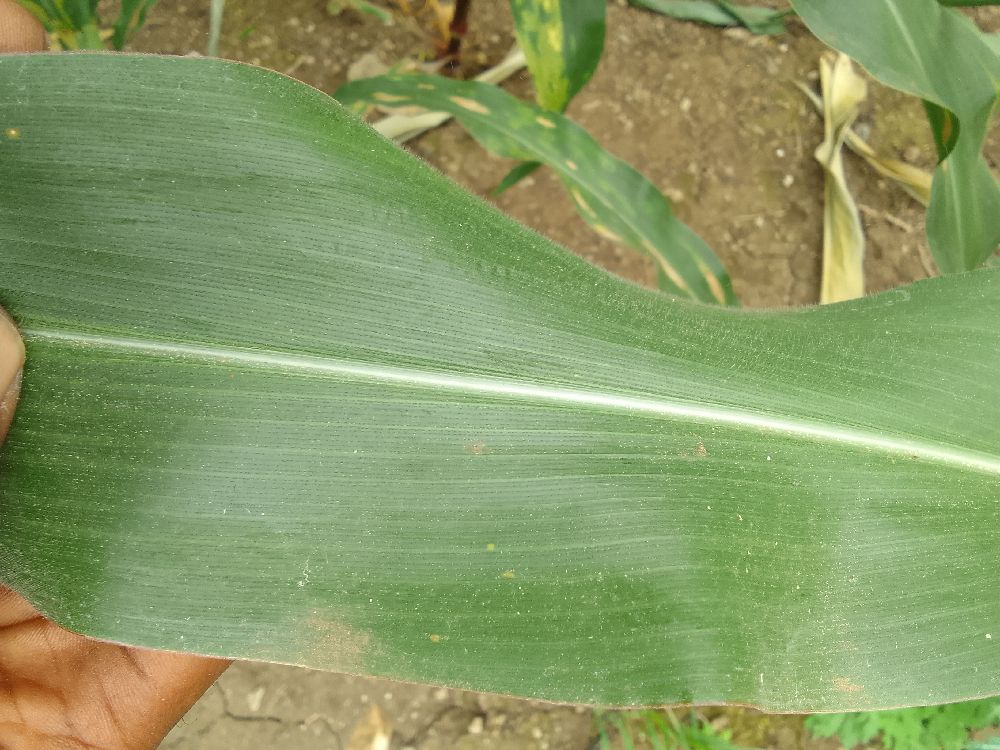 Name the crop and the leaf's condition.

maize, healthy
